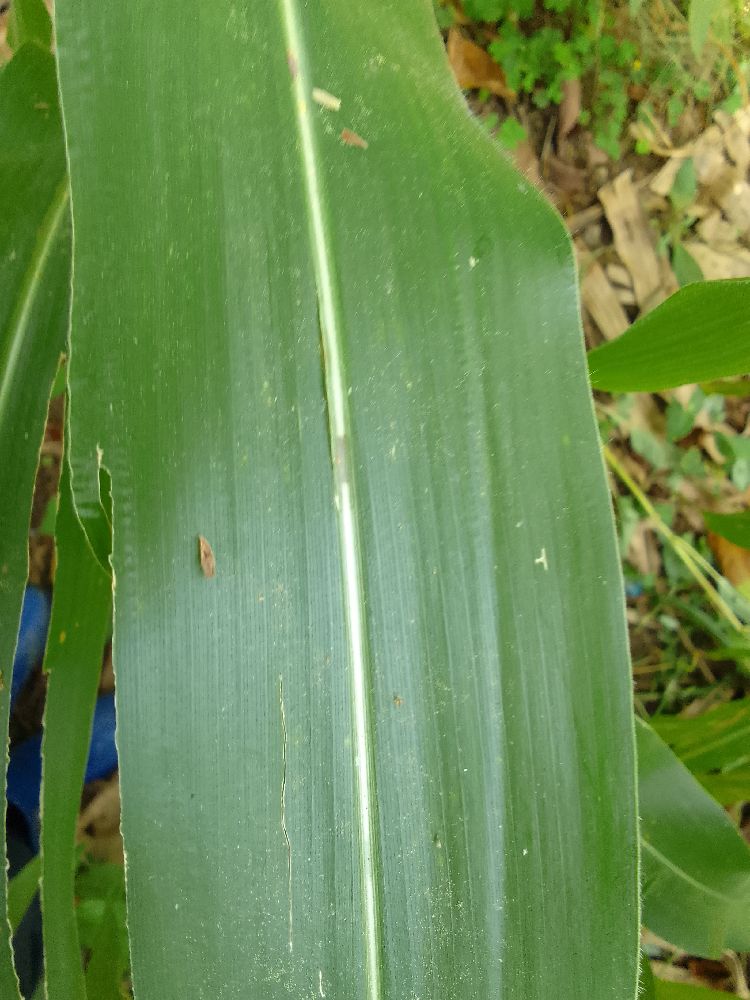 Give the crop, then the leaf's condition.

maize, healthy
